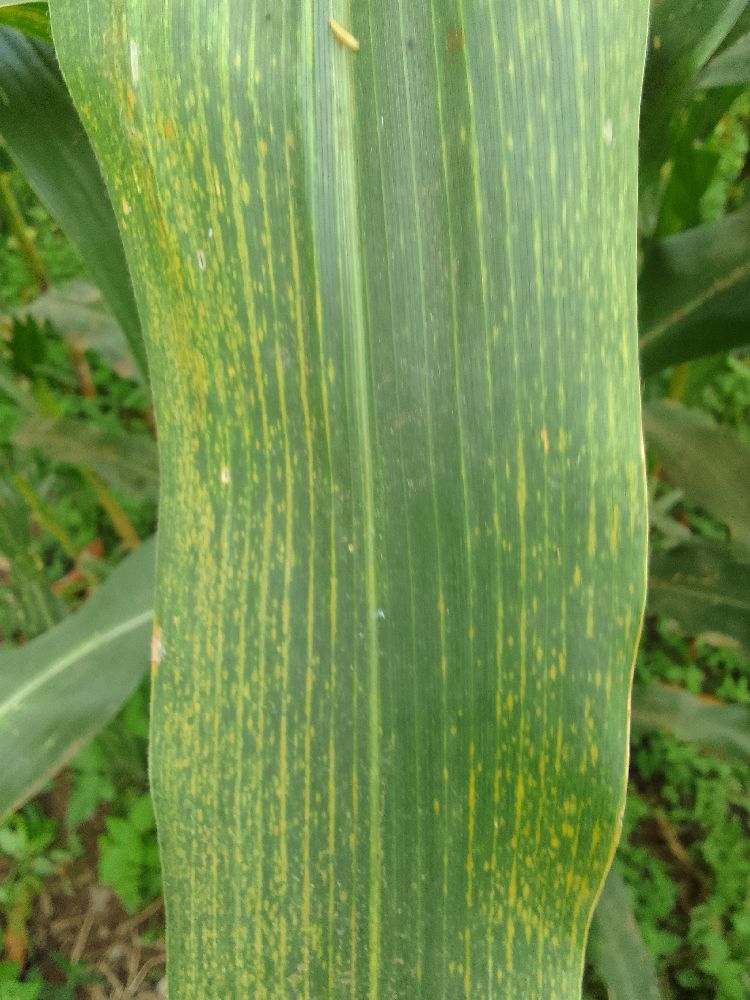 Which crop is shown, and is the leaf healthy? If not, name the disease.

maize, maize lethal necrosis
